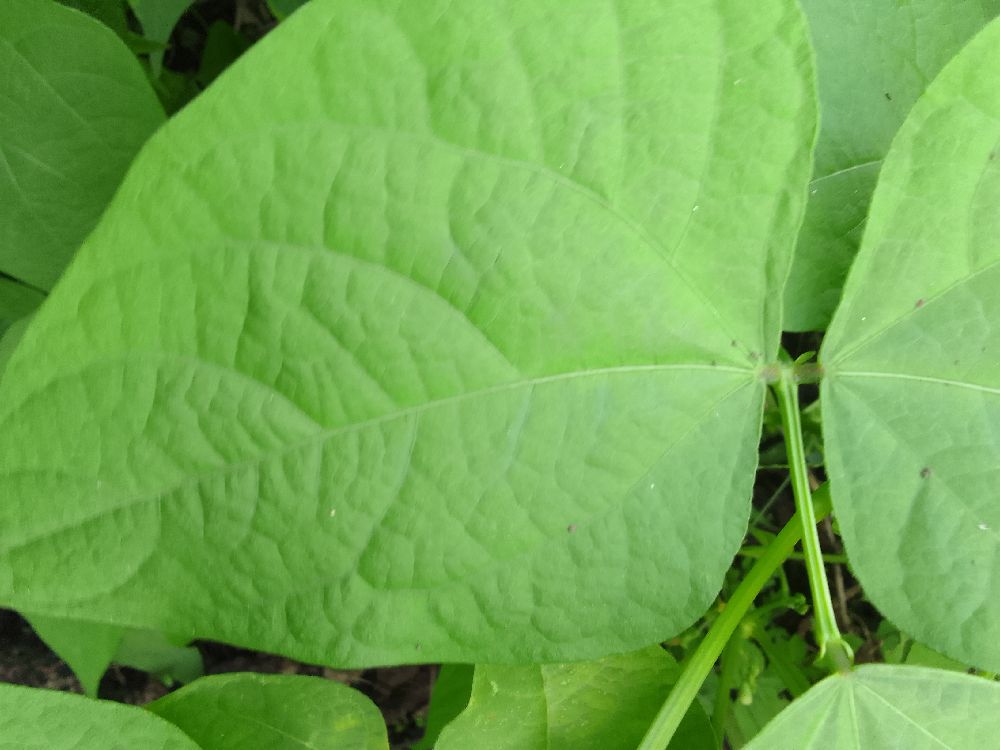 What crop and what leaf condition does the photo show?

common bean, healthy
